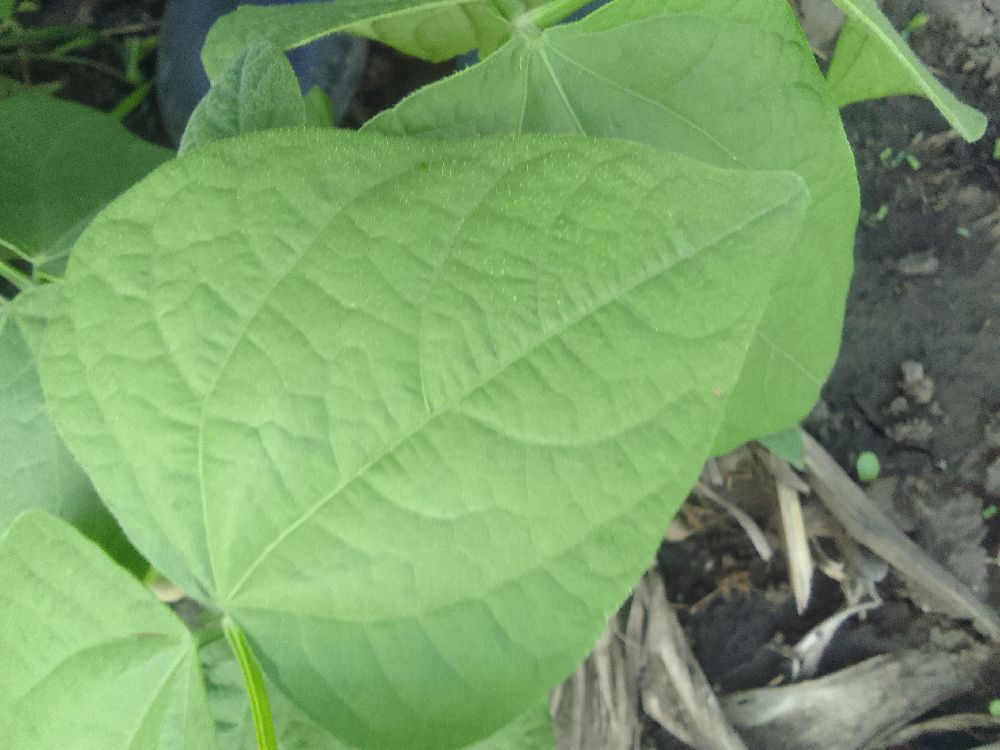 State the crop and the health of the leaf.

common bean, healthy
